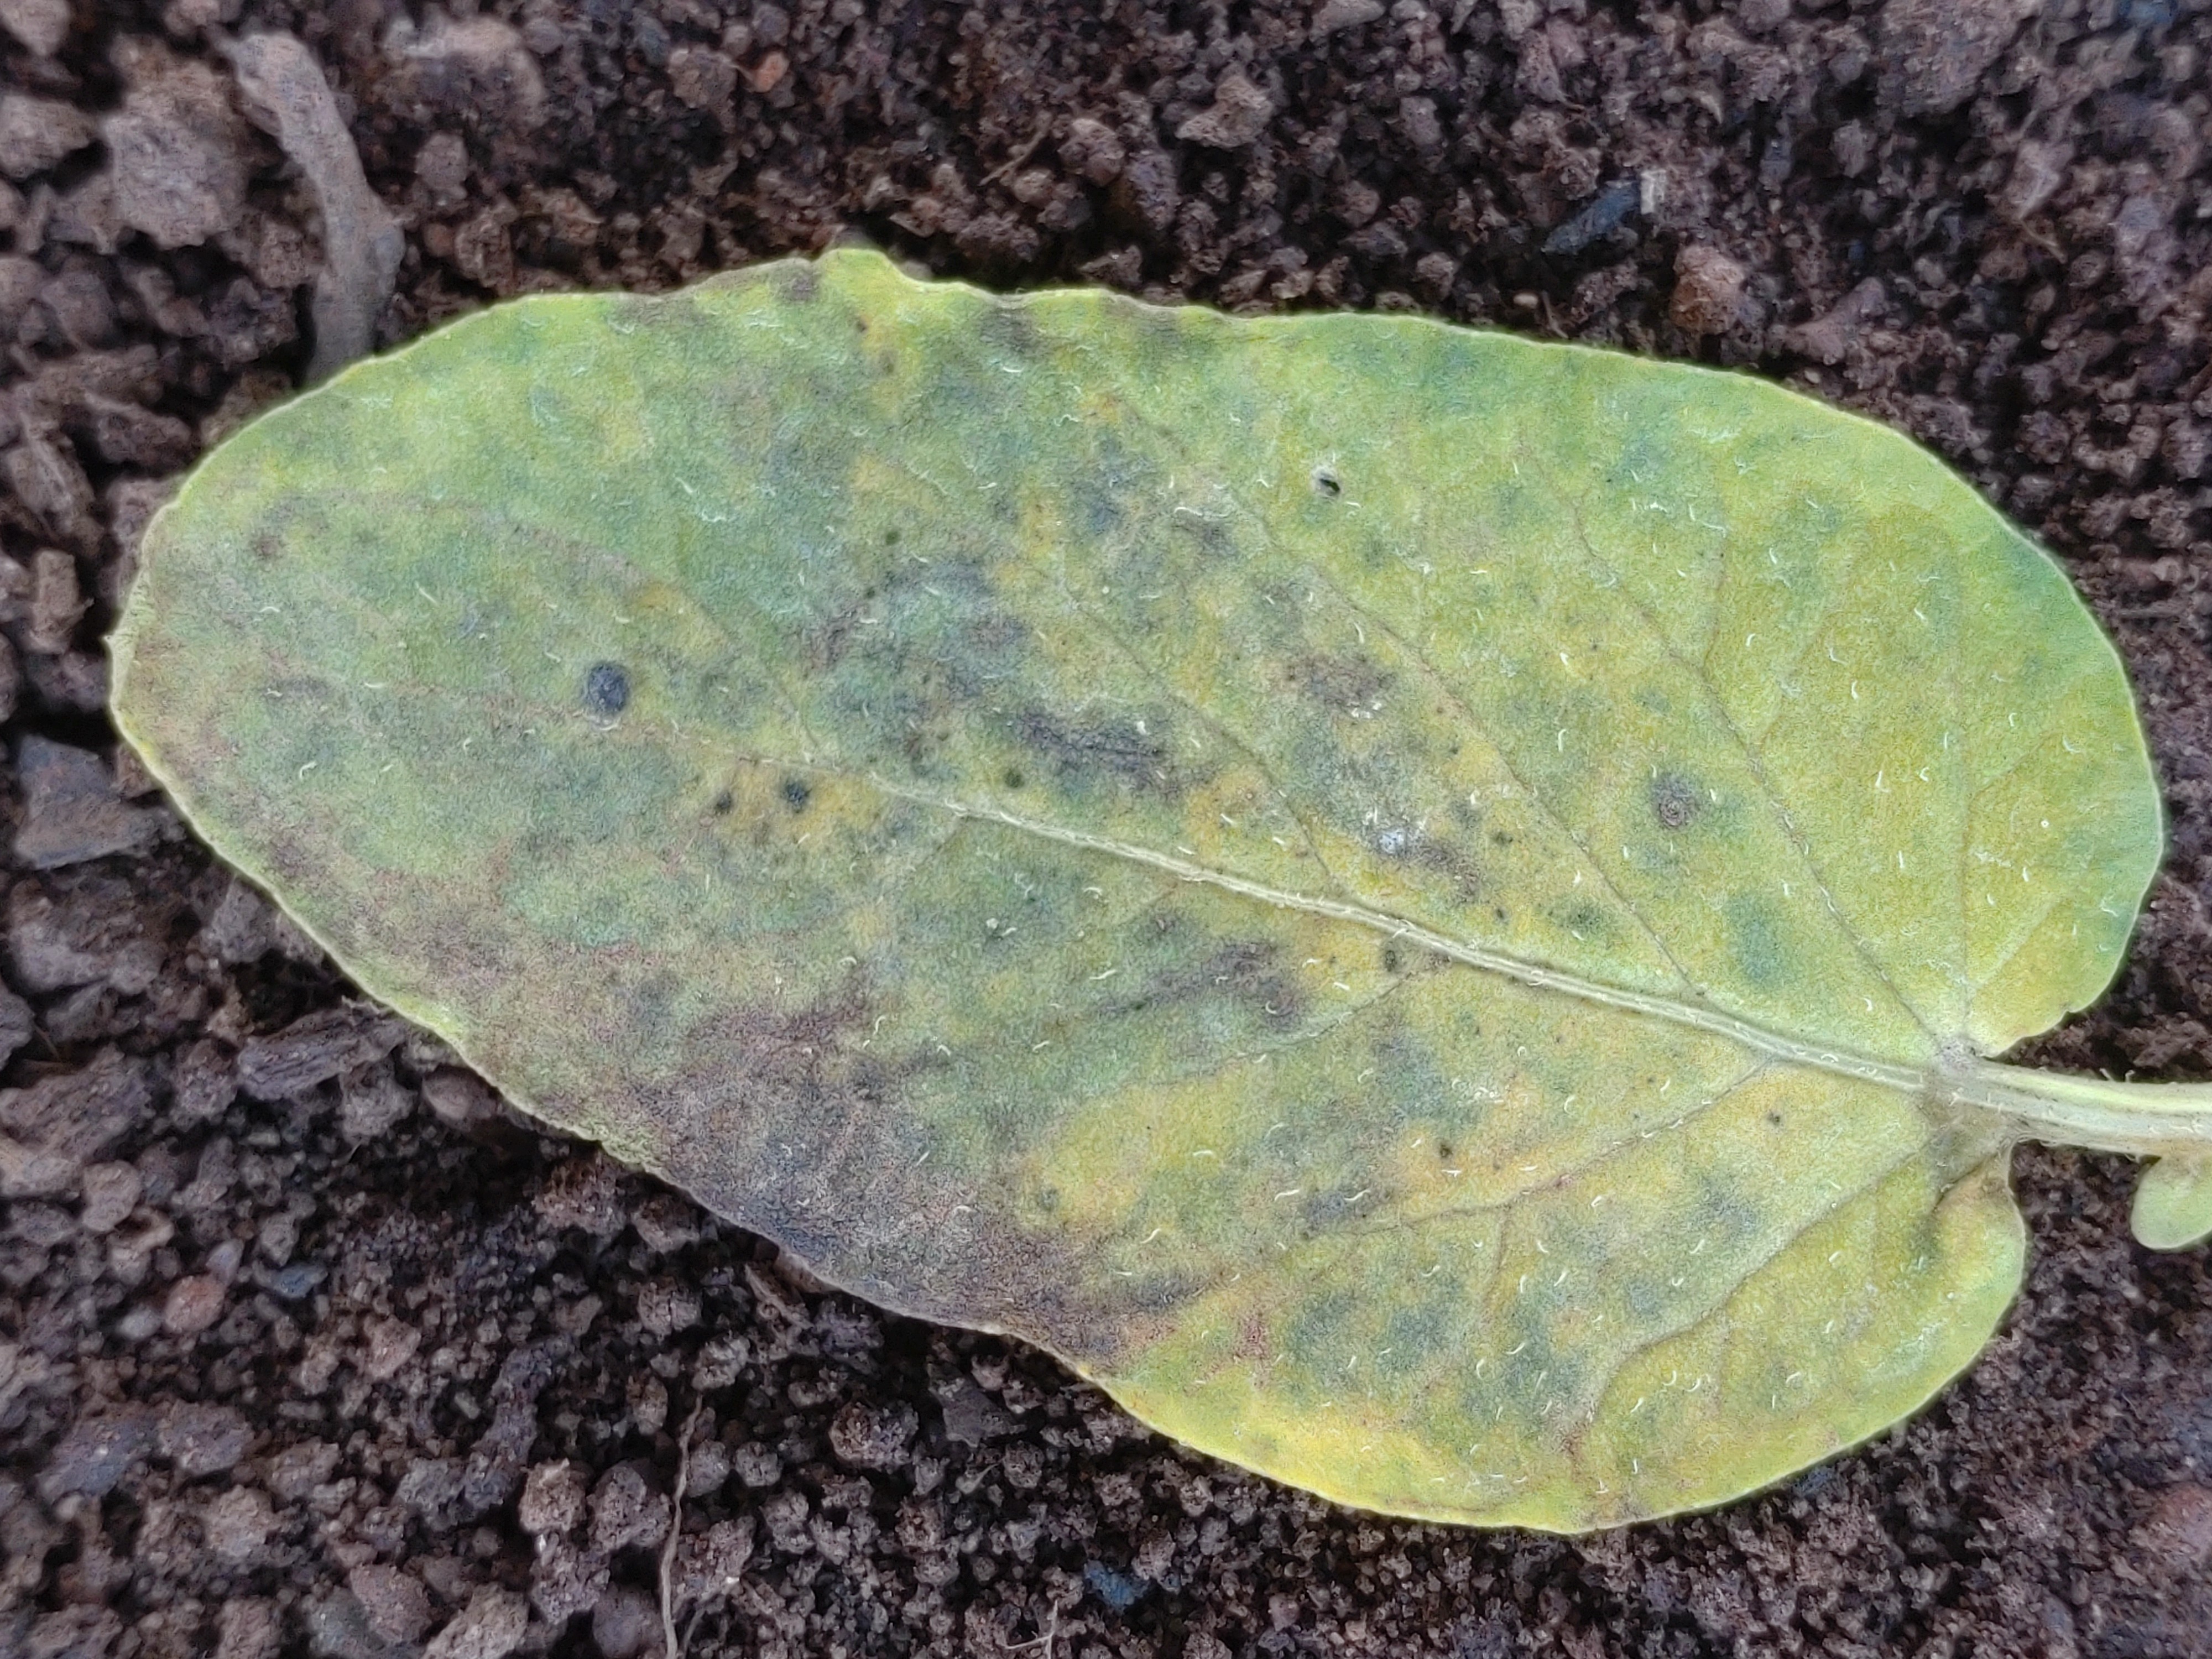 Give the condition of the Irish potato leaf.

late blight
